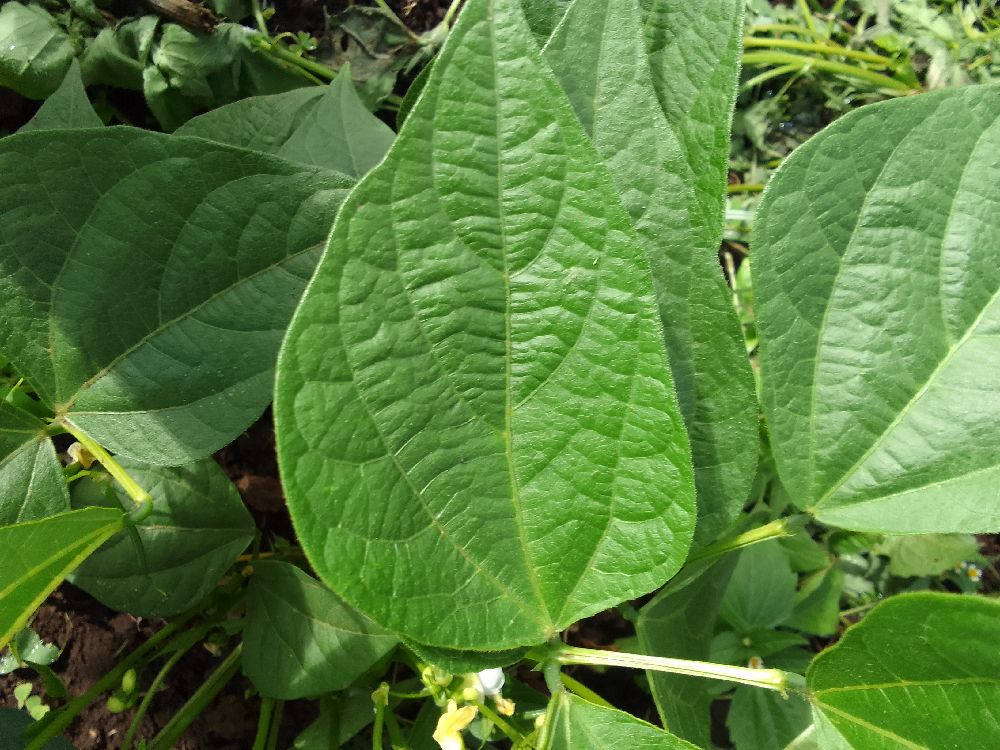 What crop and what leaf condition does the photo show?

common bean, healthy
